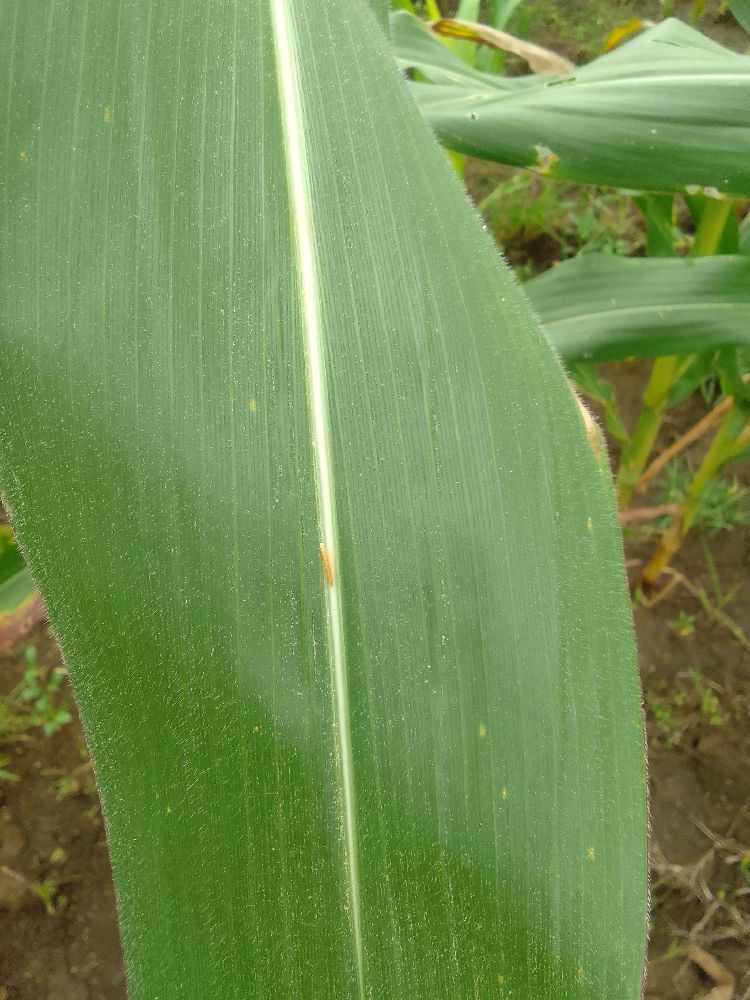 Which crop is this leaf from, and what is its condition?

maize, healthy
